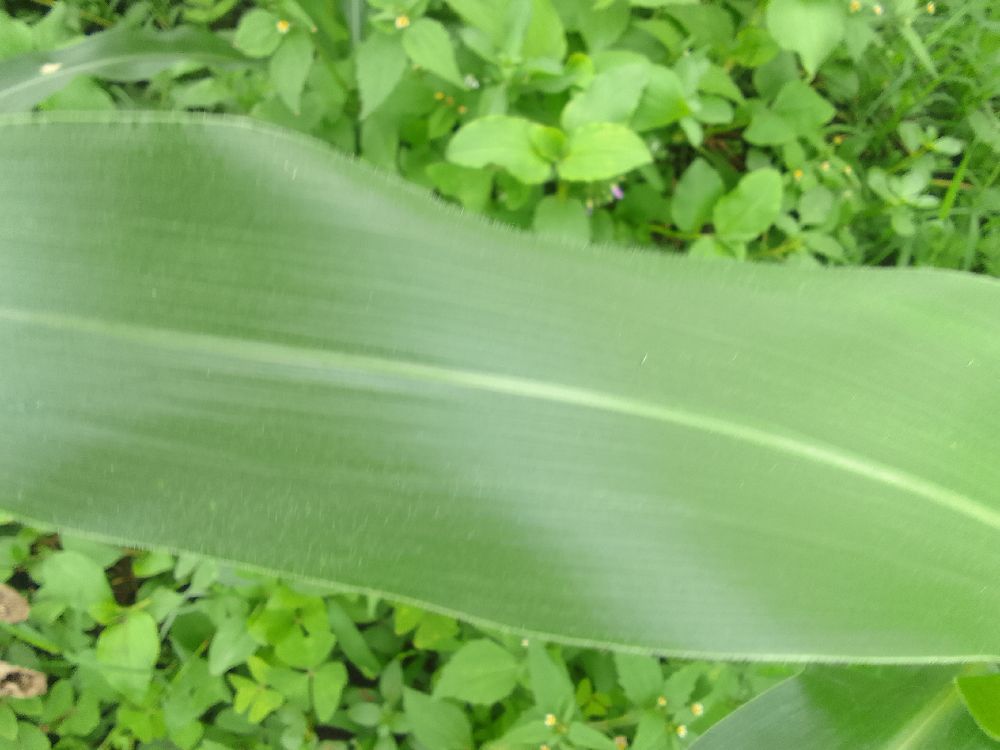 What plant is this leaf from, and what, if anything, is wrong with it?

maize, healthy
